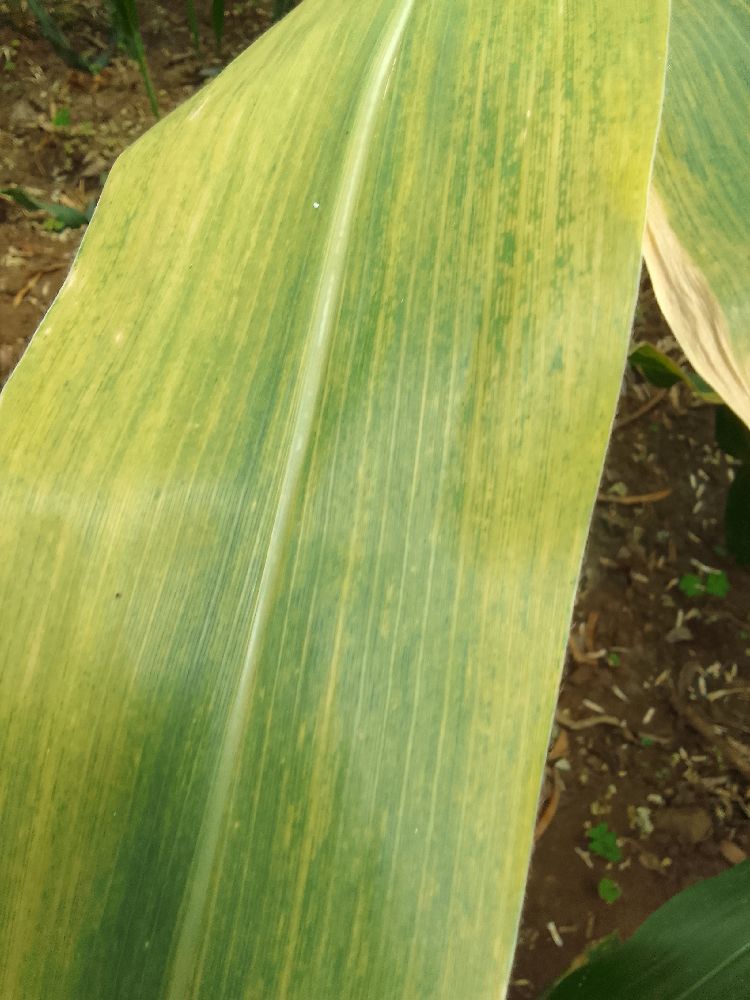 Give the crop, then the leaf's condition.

maize, maize lethal necrosis
